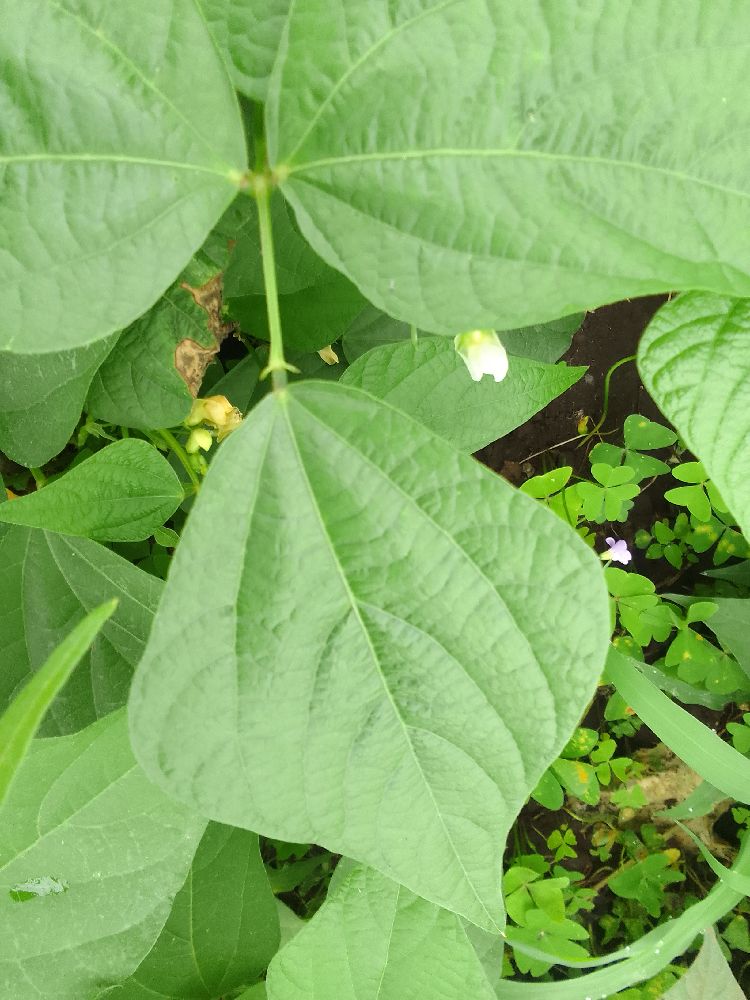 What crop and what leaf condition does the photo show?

common bean, healthy
